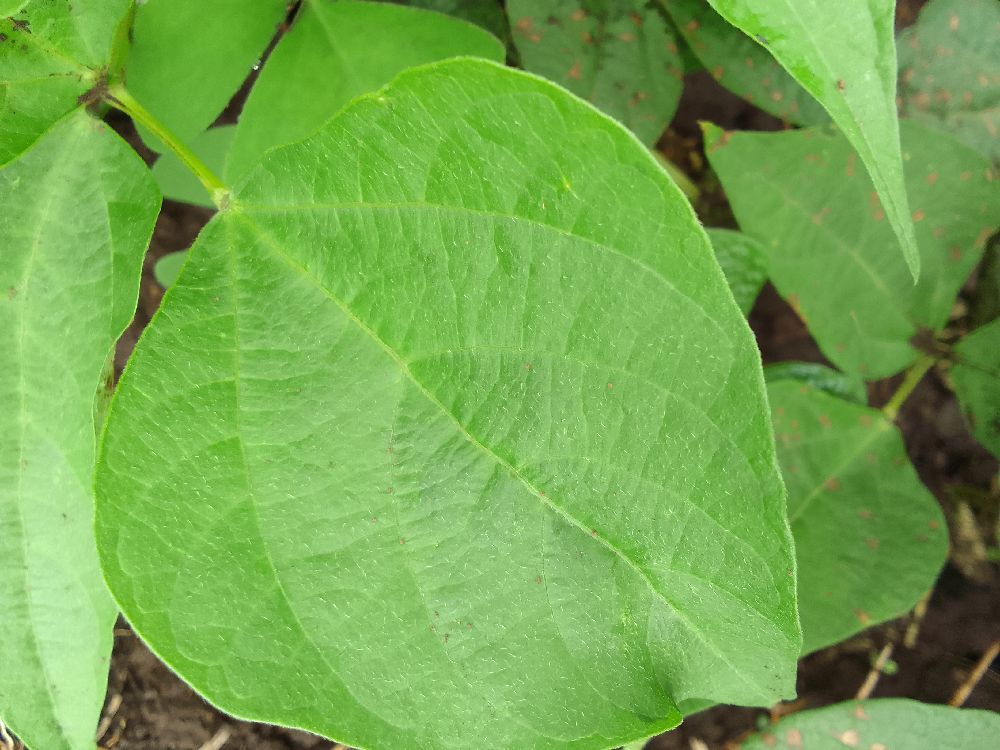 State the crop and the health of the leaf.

common bean, healthy
